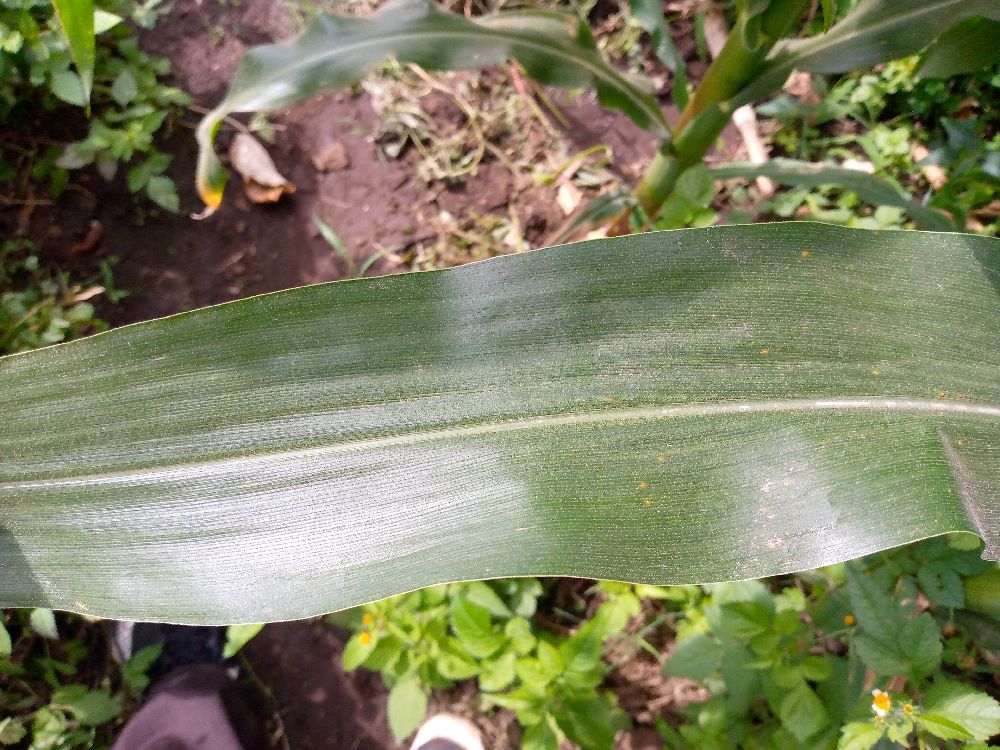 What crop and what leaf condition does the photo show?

maize, healthy
